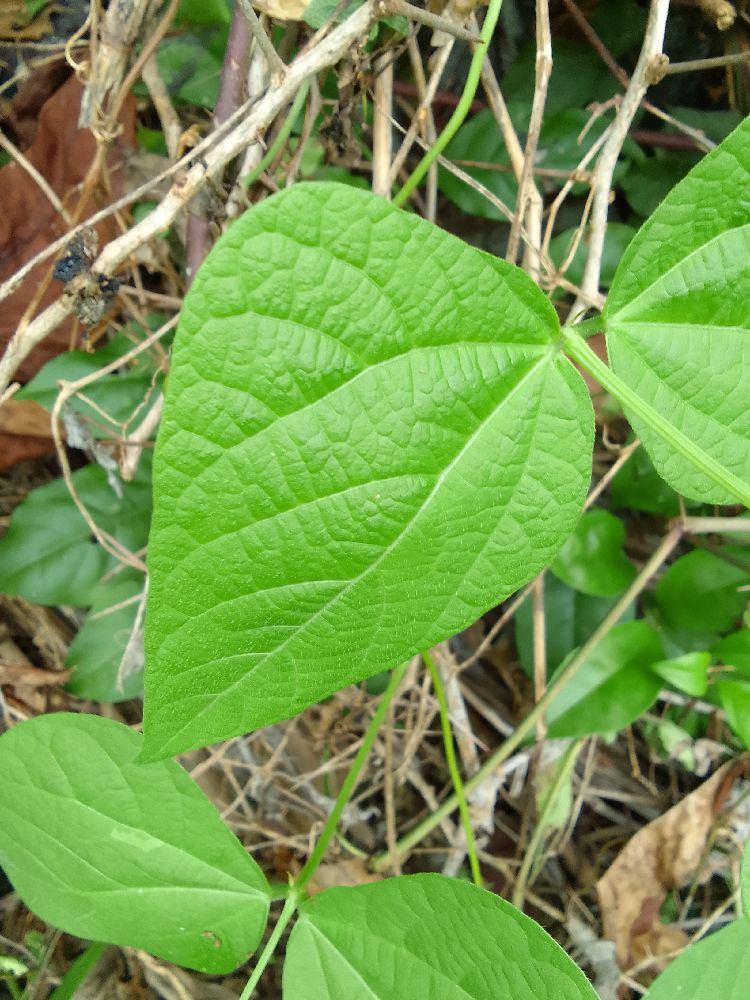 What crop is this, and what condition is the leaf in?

common bean, healthy
